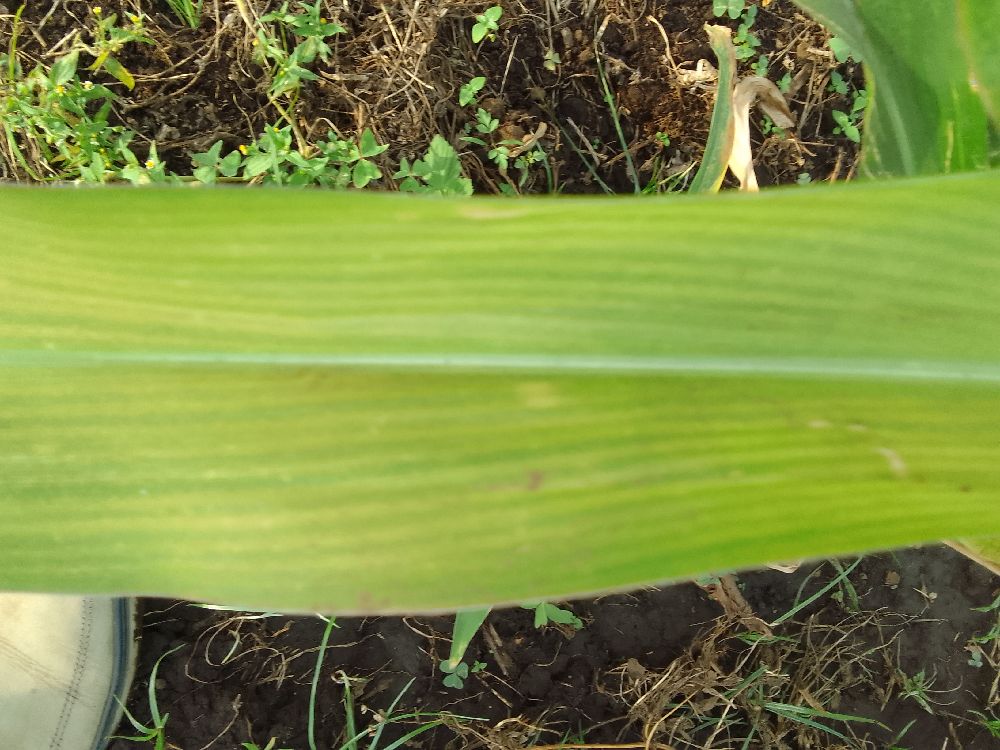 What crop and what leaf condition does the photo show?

maize, maize lethal necrosis
